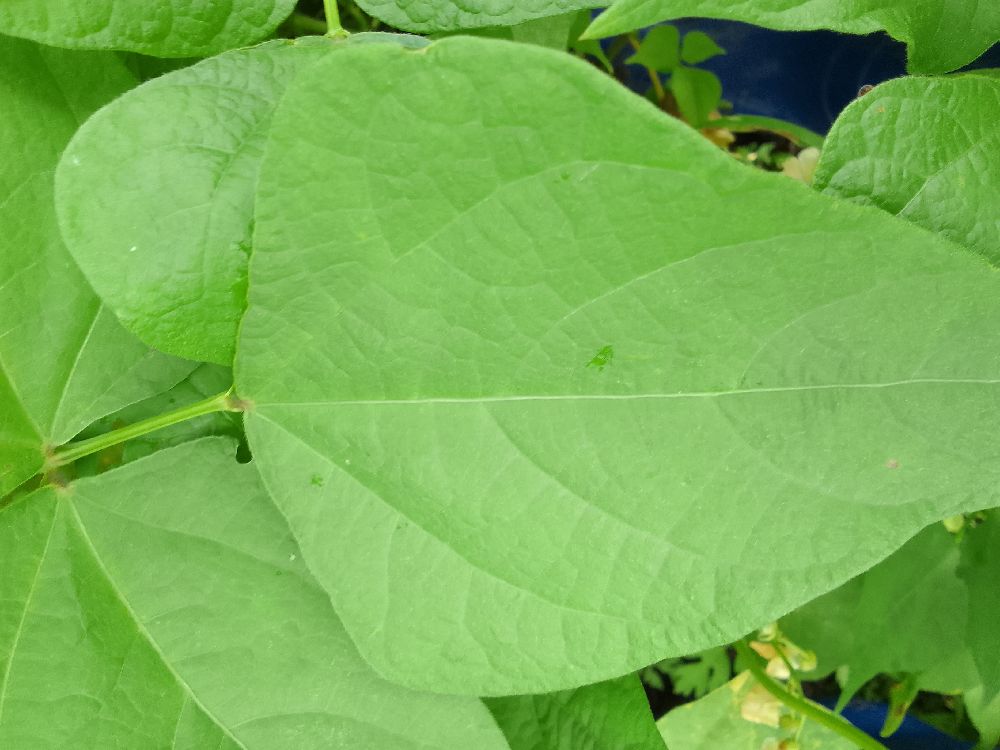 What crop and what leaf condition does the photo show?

common bean, healthy
